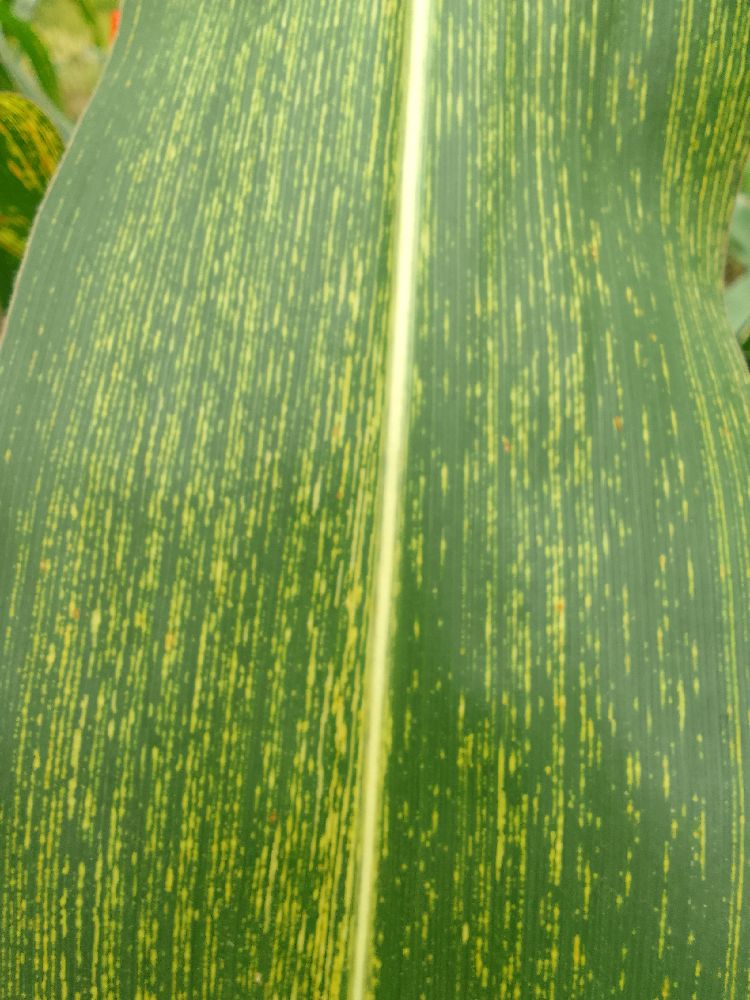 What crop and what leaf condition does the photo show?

maize, maize streak virus
